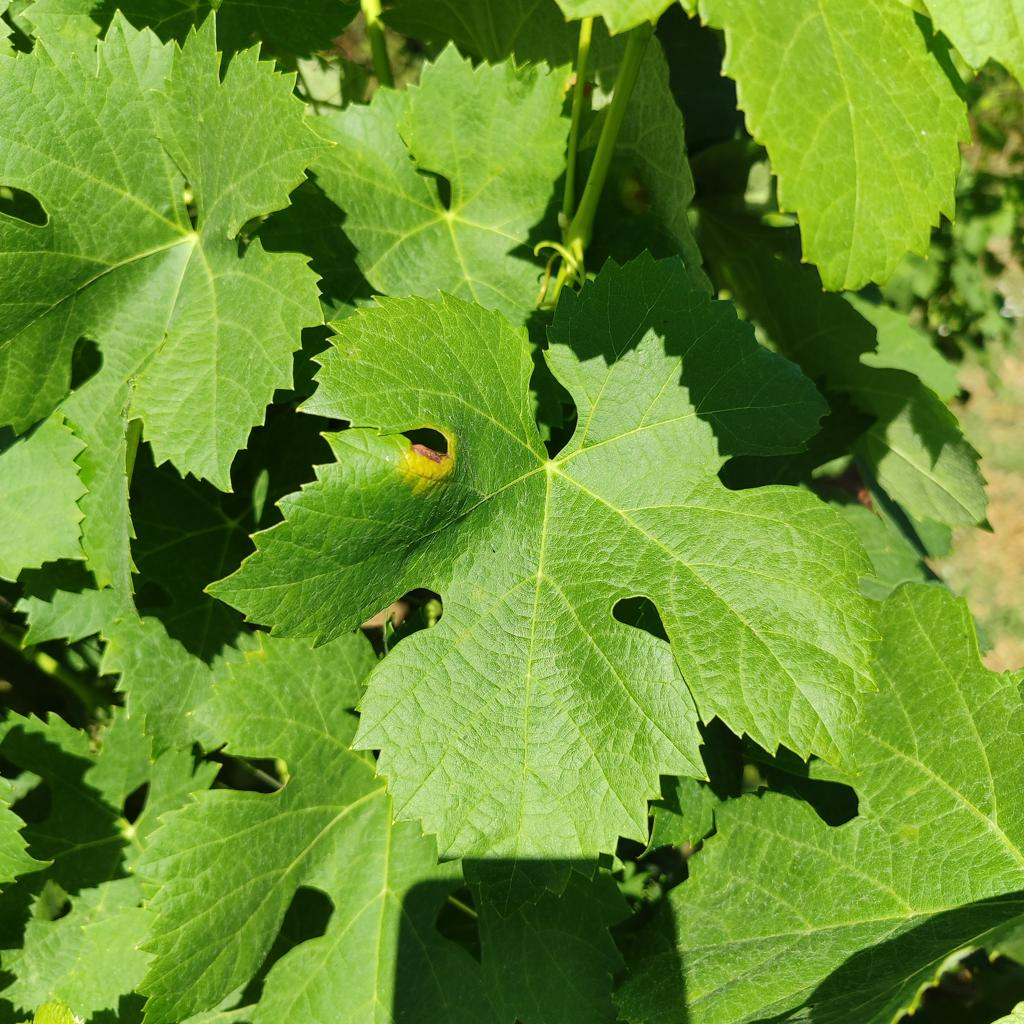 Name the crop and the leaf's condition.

grapevine, downy mildew
